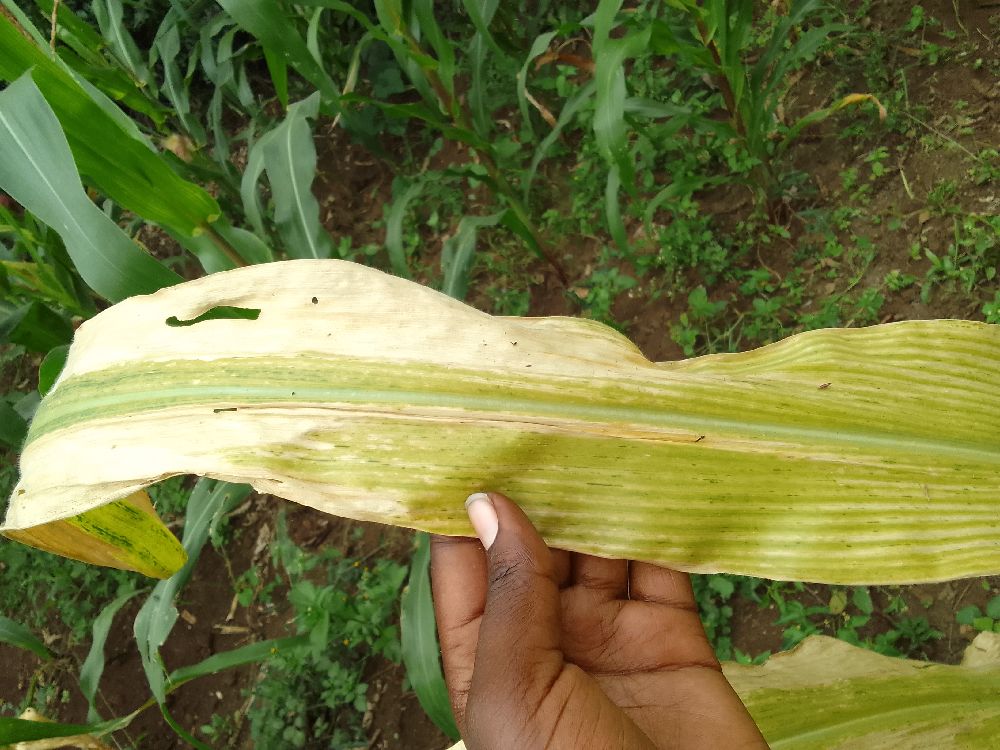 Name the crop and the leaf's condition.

maize, maize lethal necrosis
